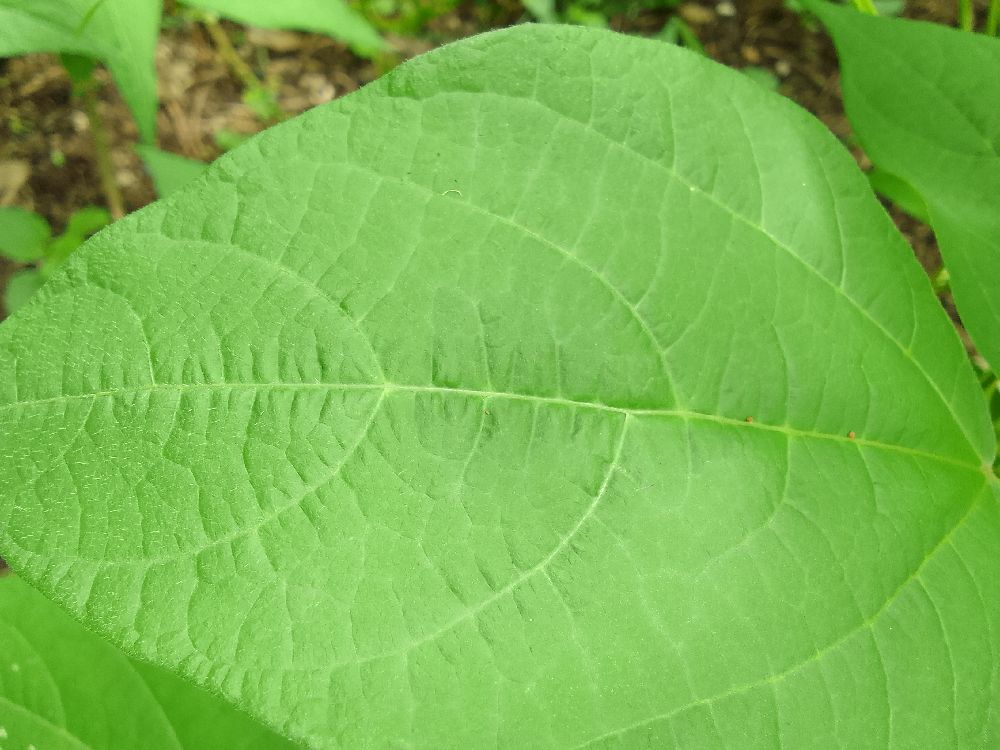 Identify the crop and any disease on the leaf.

common bean, healthy
